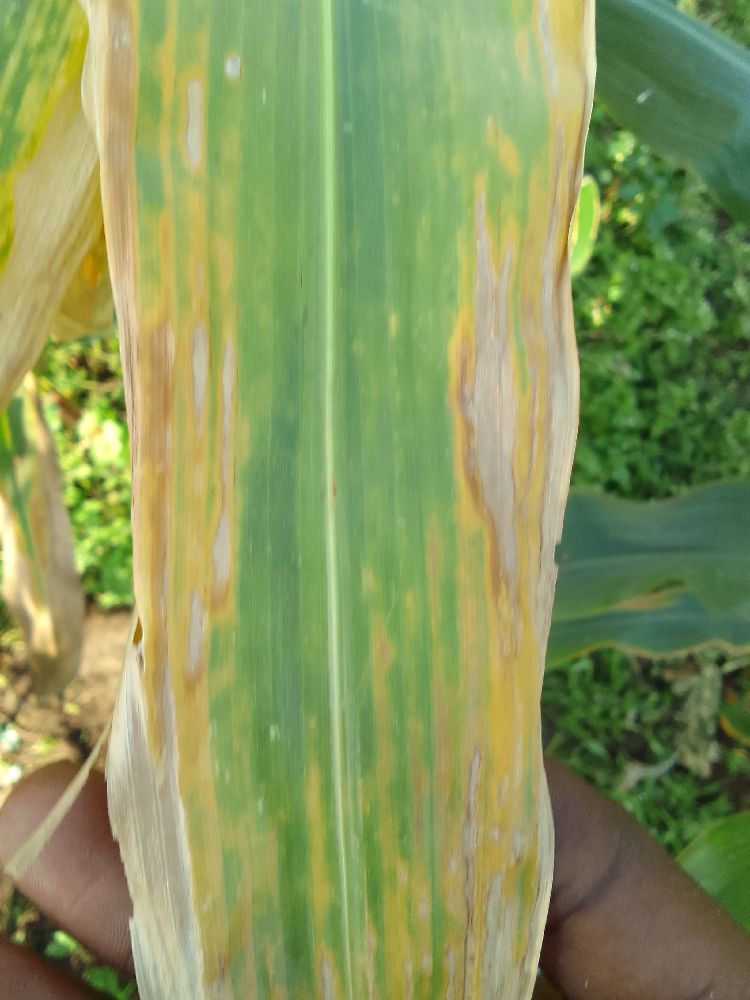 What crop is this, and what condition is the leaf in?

maize, maize lethal necrosis
